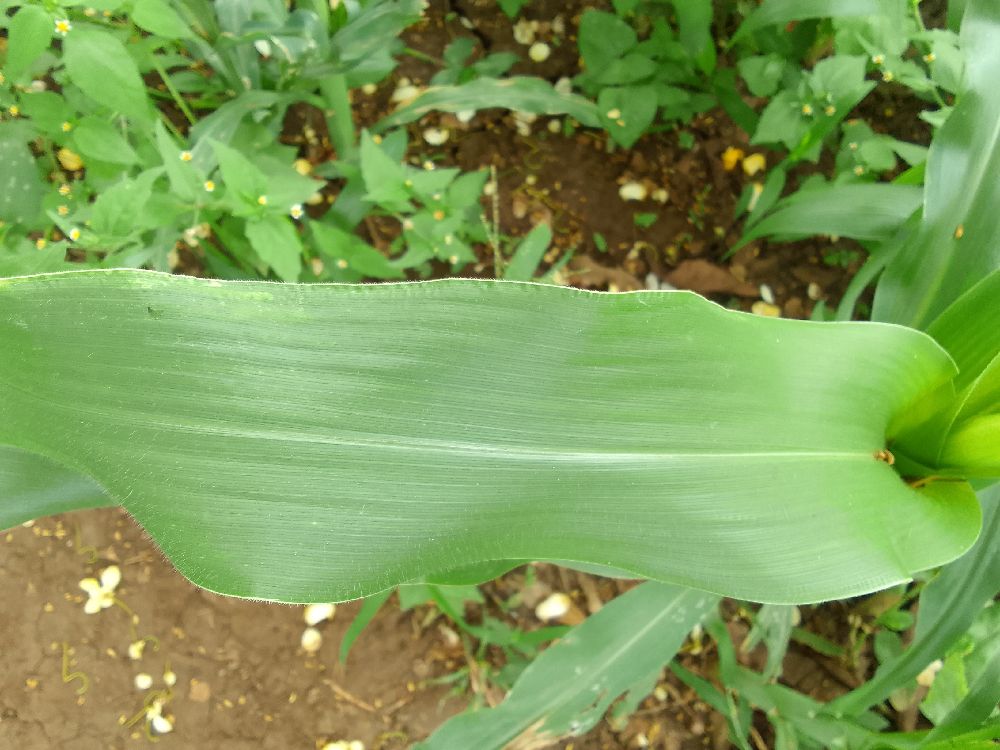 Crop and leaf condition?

maize, maize lethal necrosis
